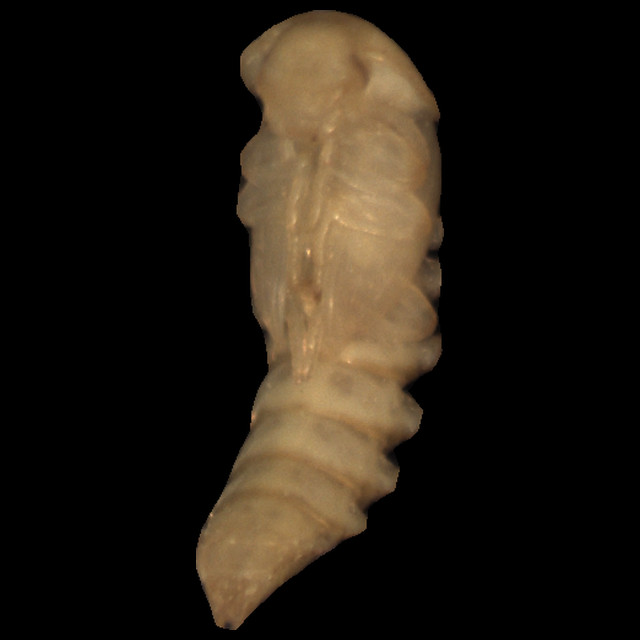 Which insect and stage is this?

mealworm pupa
